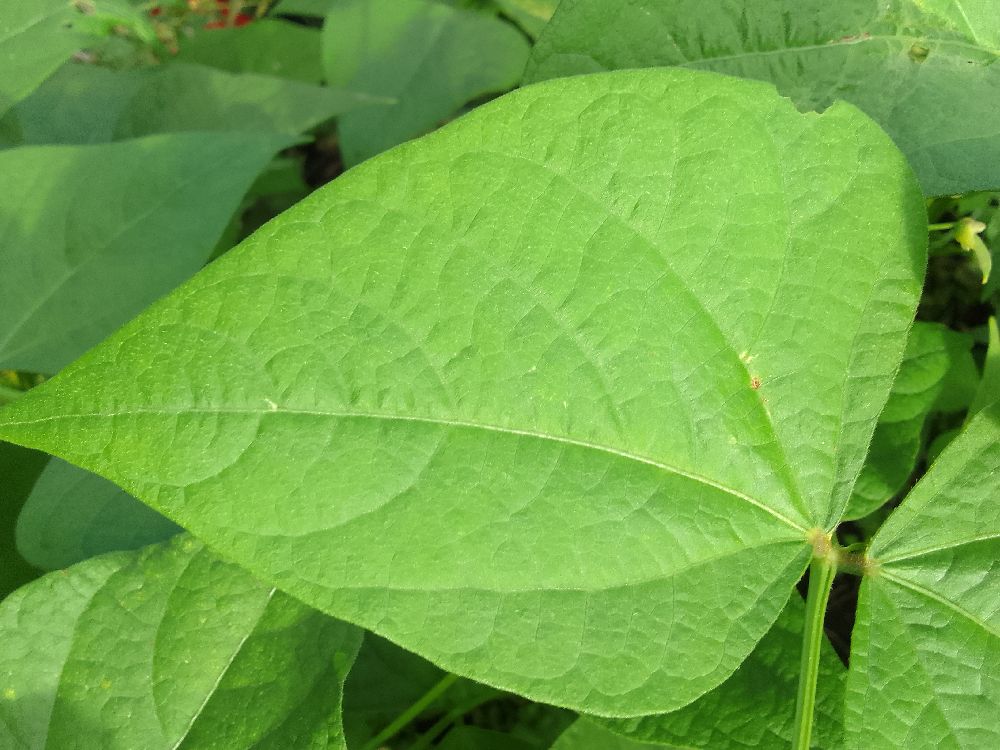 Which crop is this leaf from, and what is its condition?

common bean, healthy
